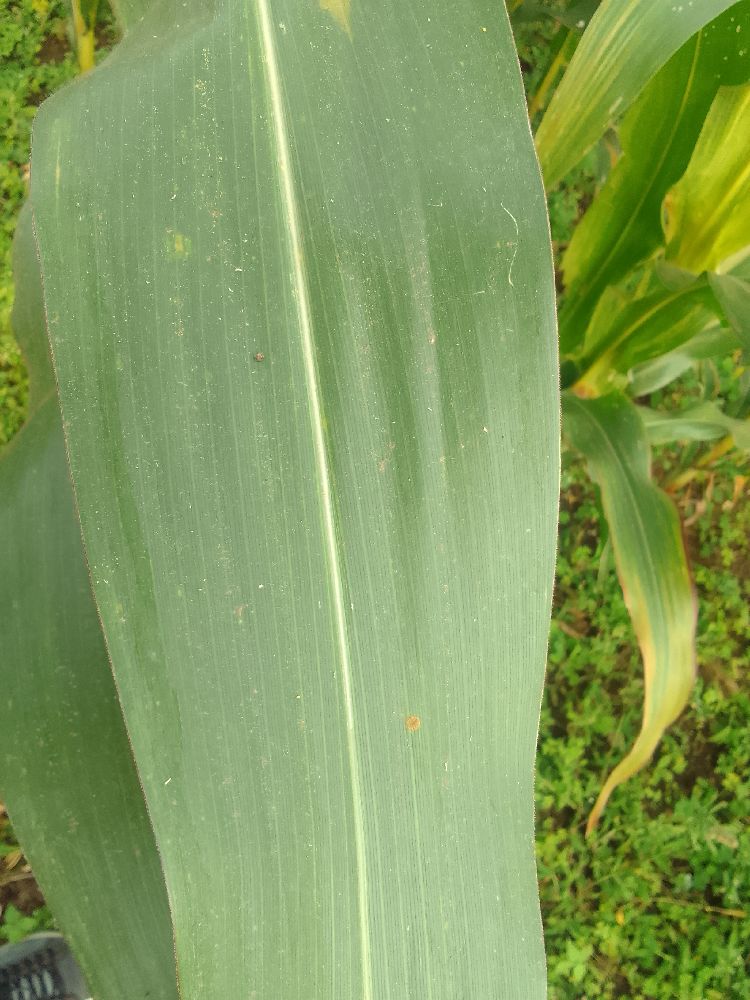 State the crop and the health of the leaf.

maize, healthy
